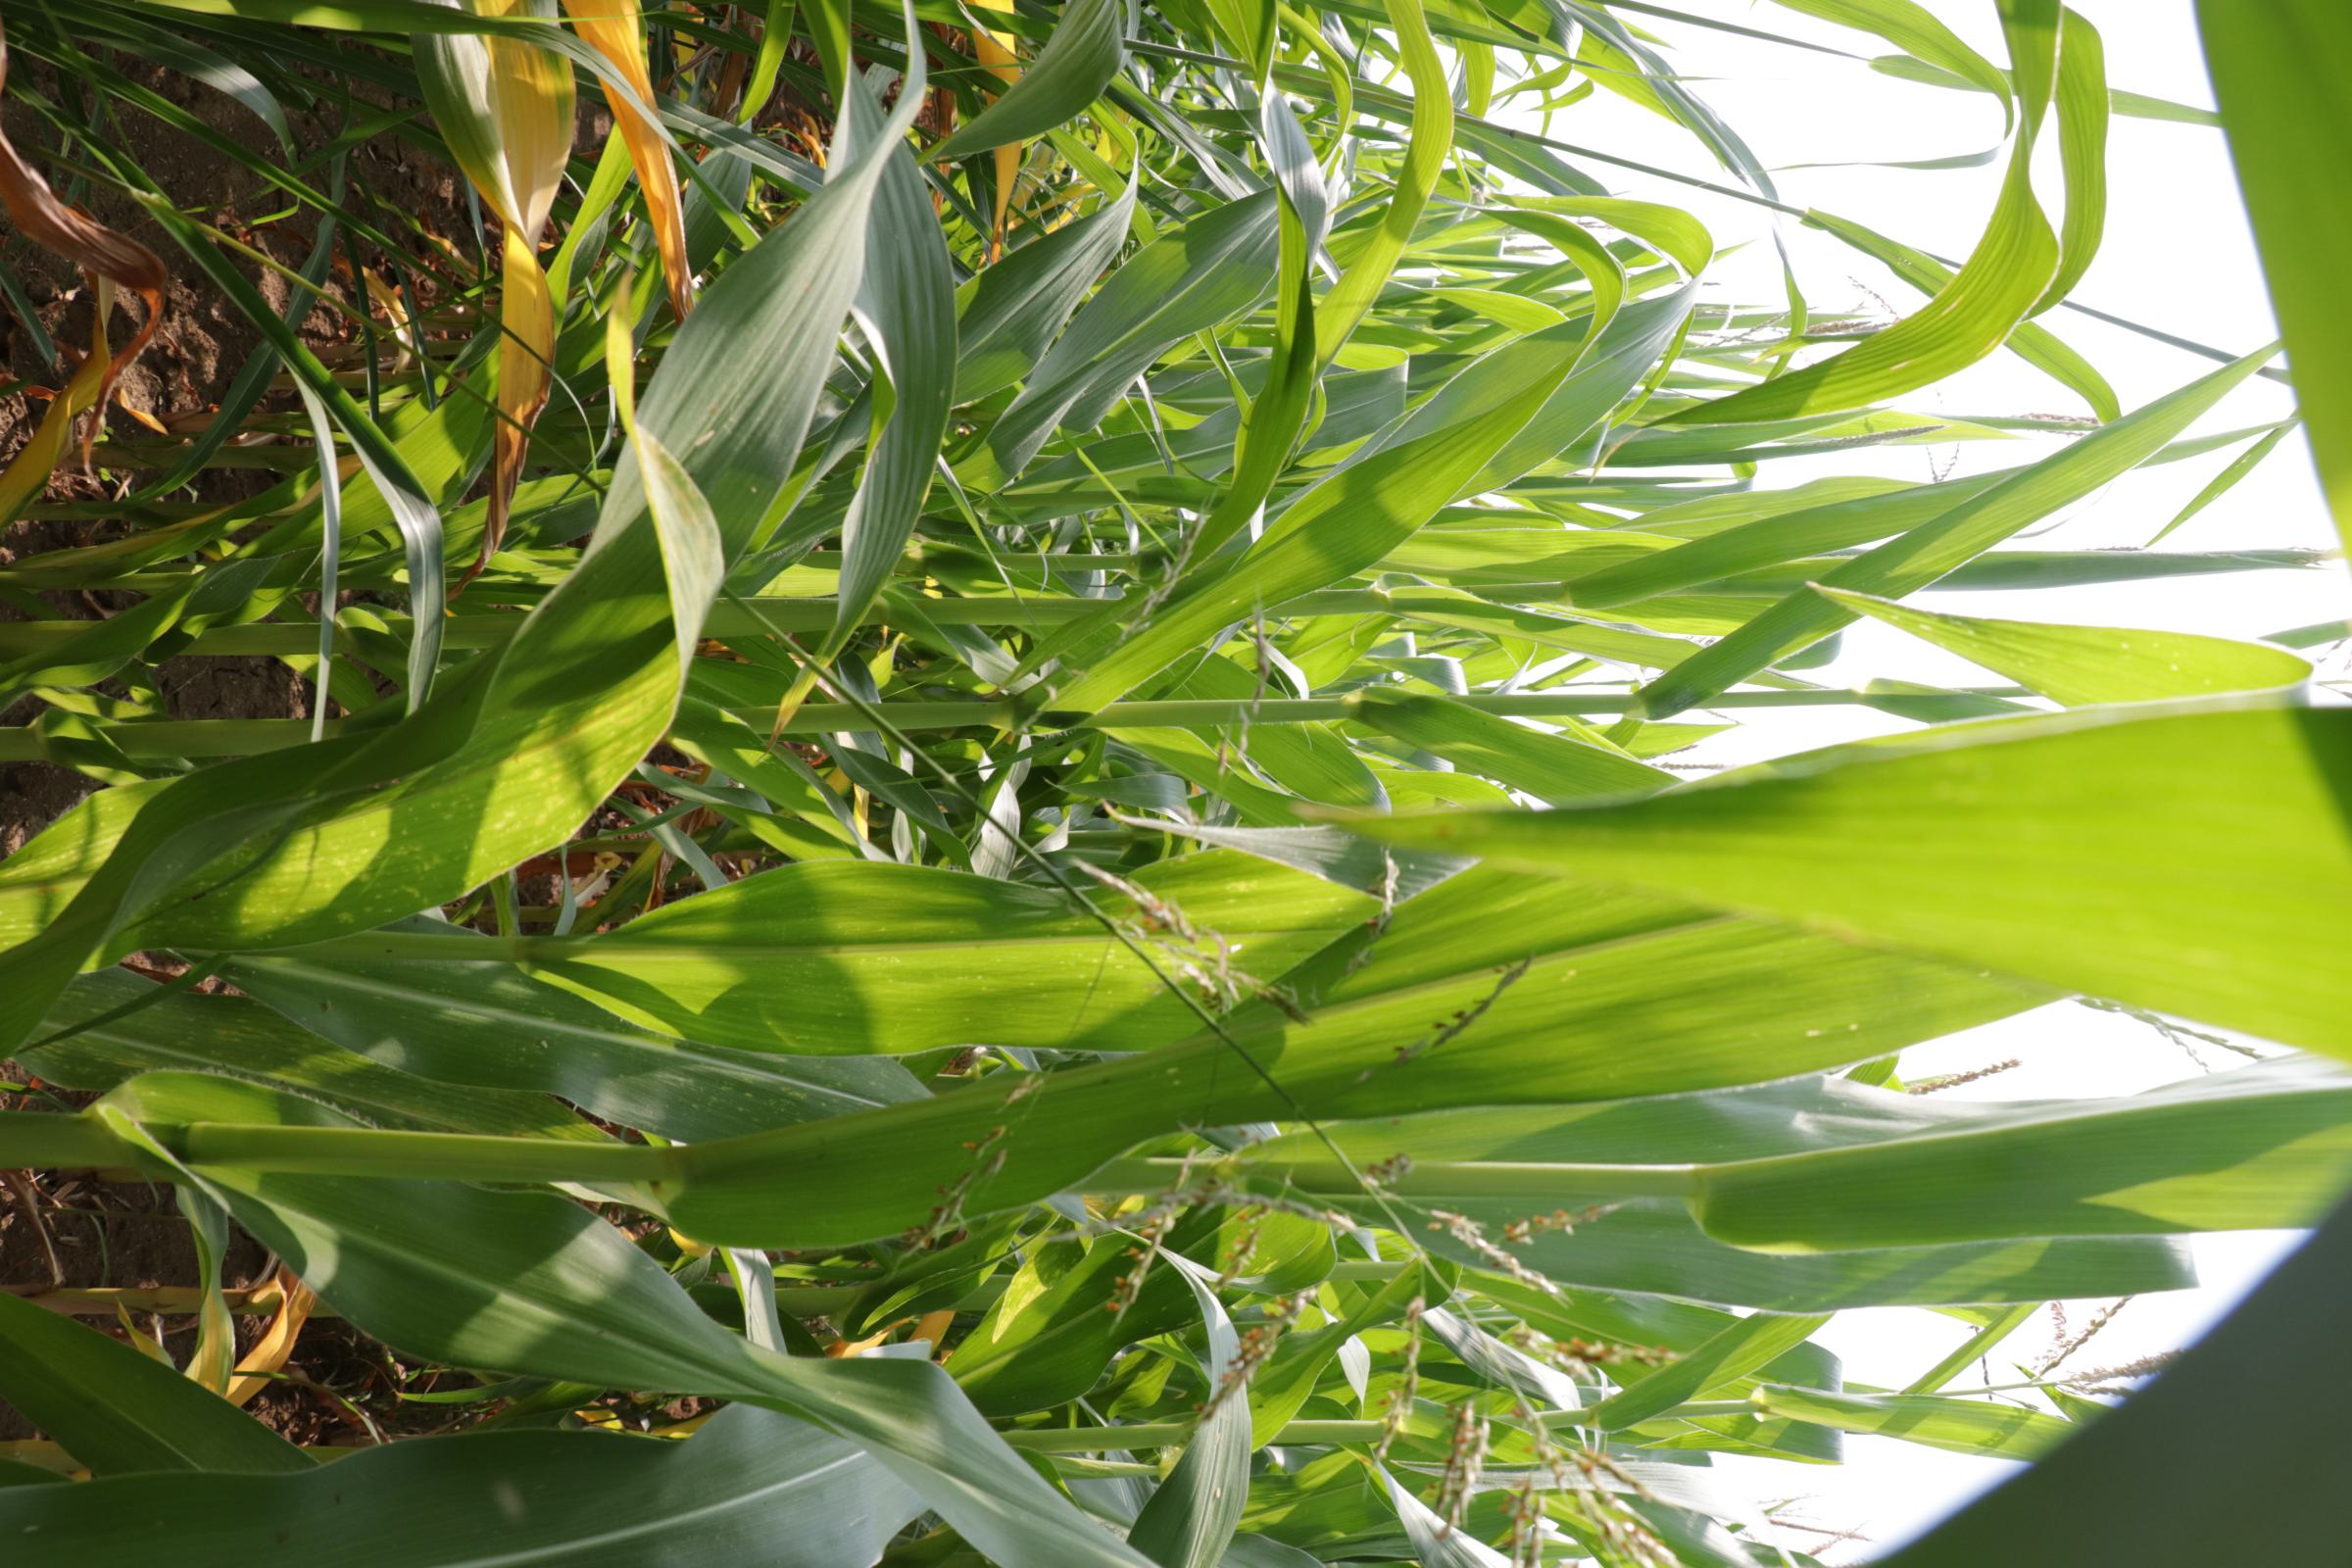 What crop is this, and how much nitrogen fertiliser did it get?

maize, no added nitrogen
